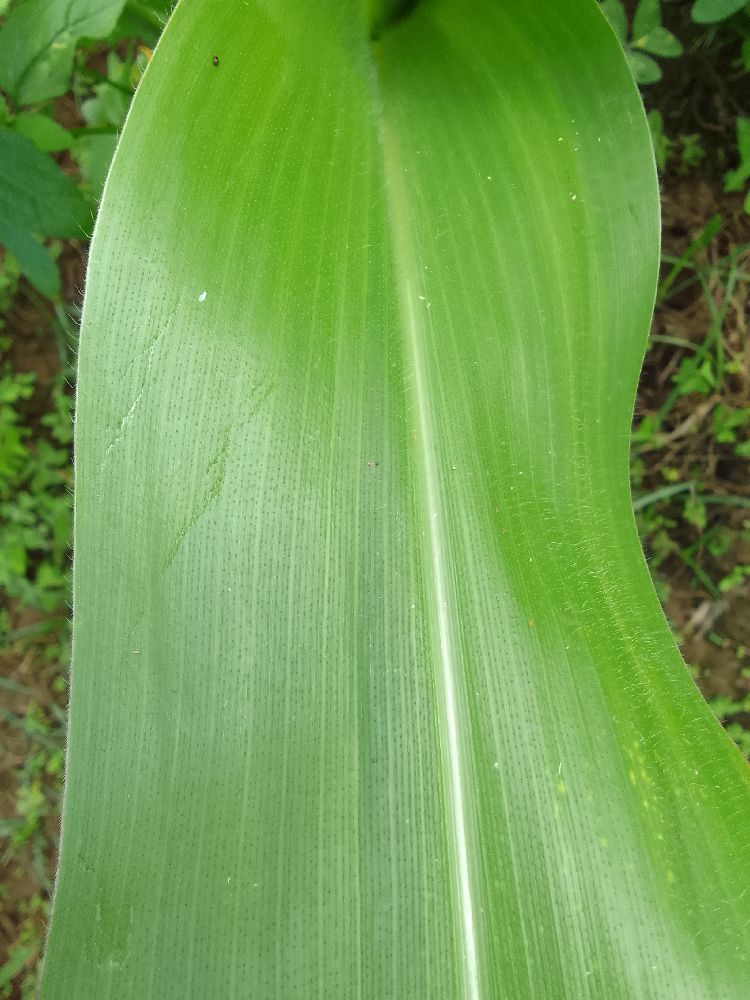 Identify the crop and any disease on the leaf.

maize, healthy
